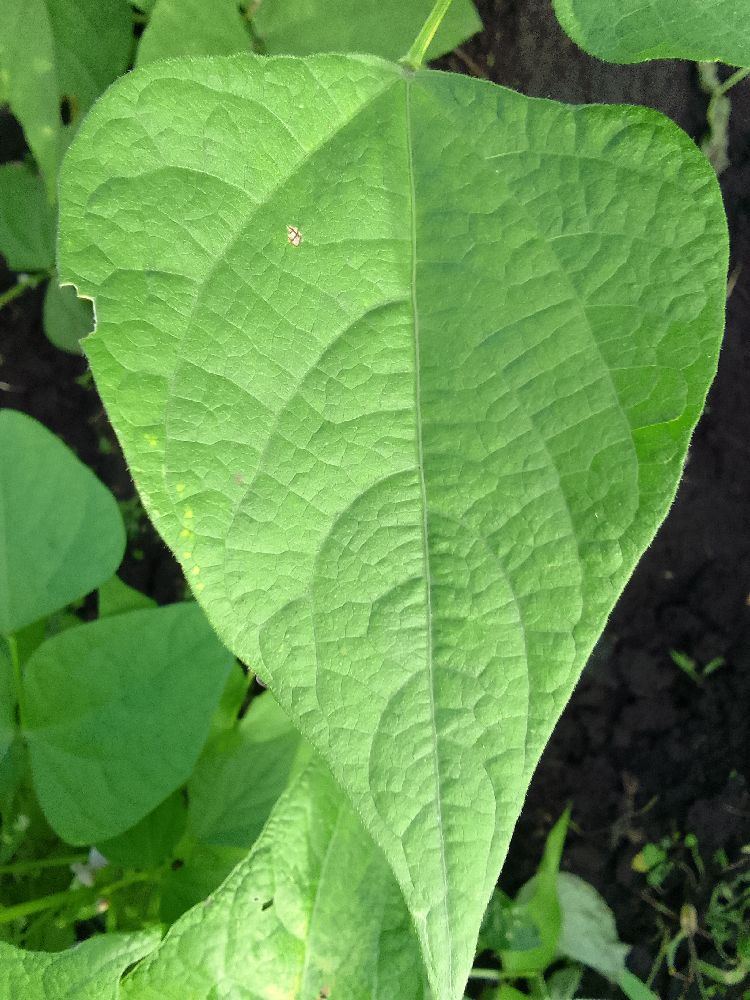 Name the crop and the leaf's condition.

common bean, healthy
